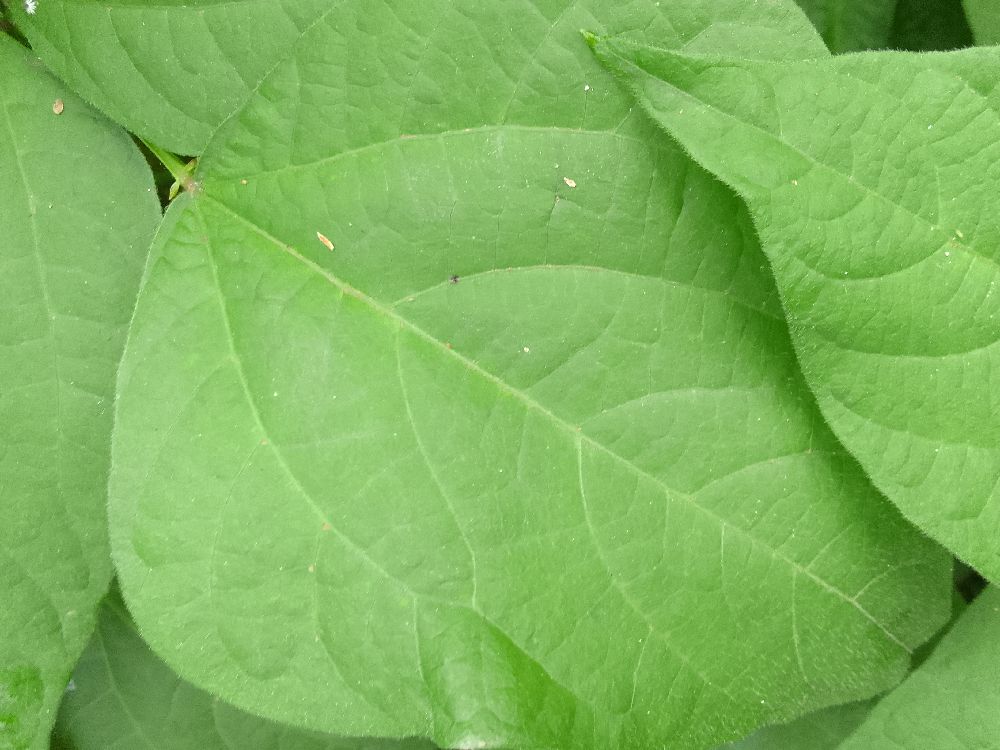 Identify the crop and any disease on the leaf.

common bean, healthy
